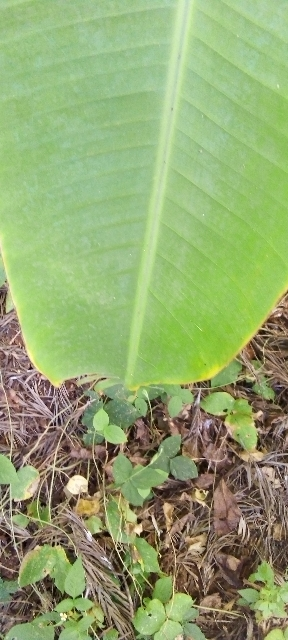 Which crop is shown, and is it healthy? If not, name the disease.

banana, healthy
